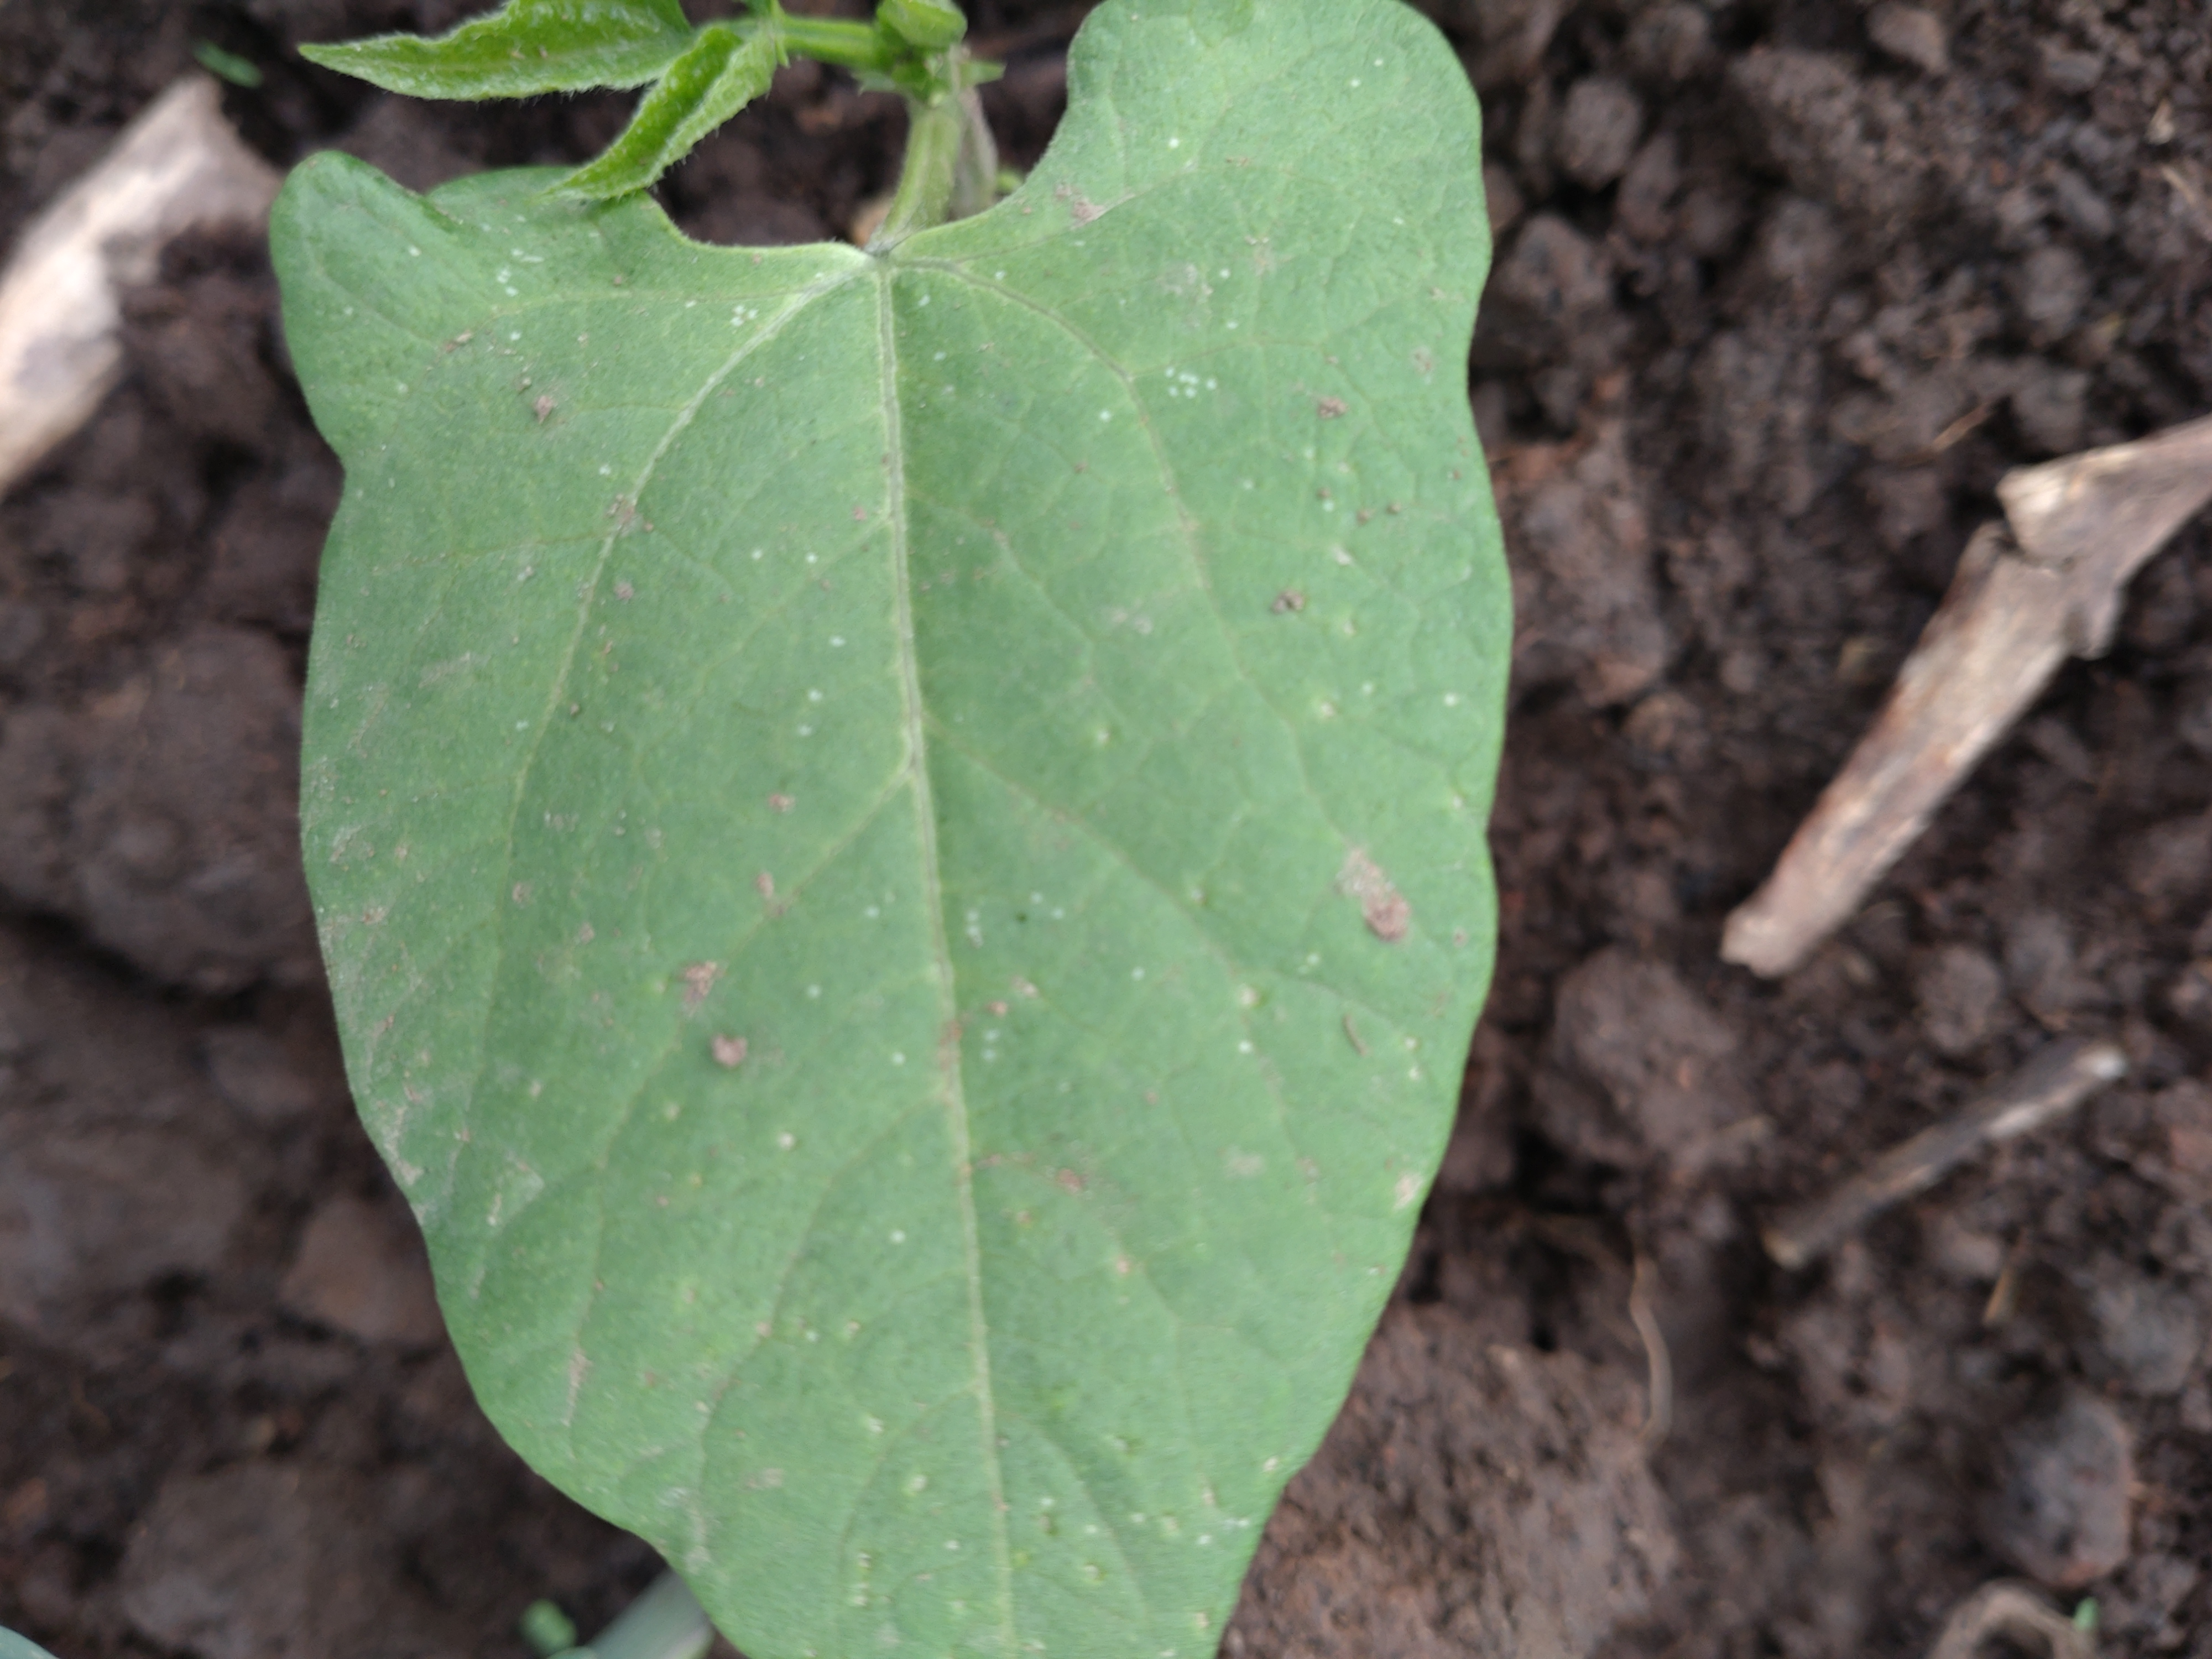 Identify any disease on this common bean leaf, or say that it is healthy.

healthy
